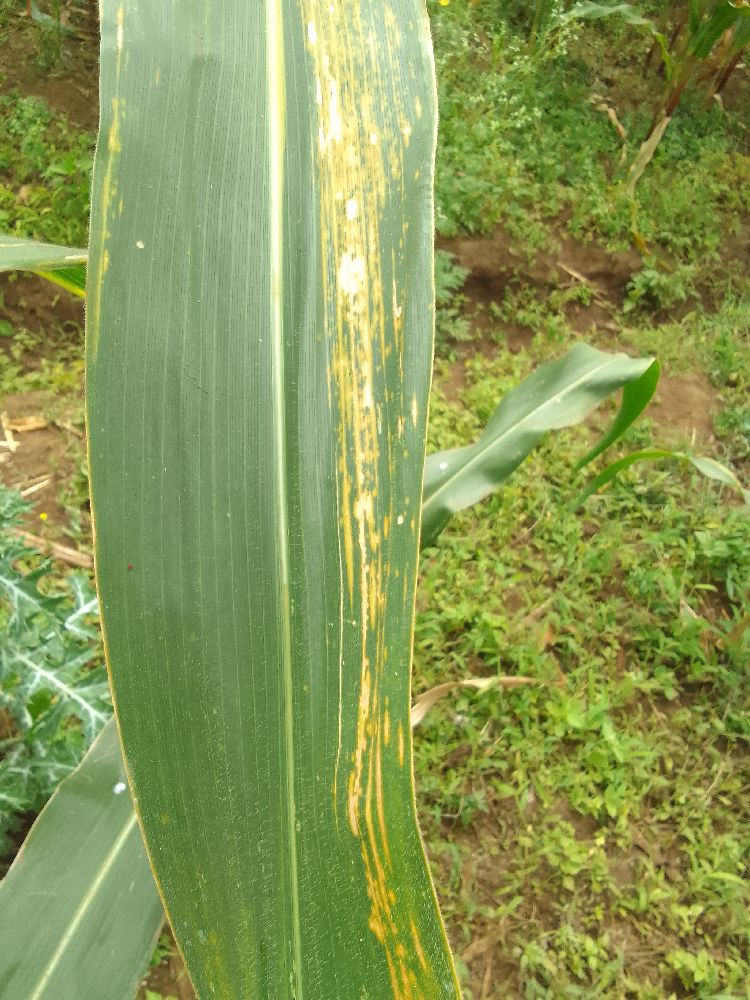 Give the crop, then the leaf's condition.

maize, maize lethal necrosis
